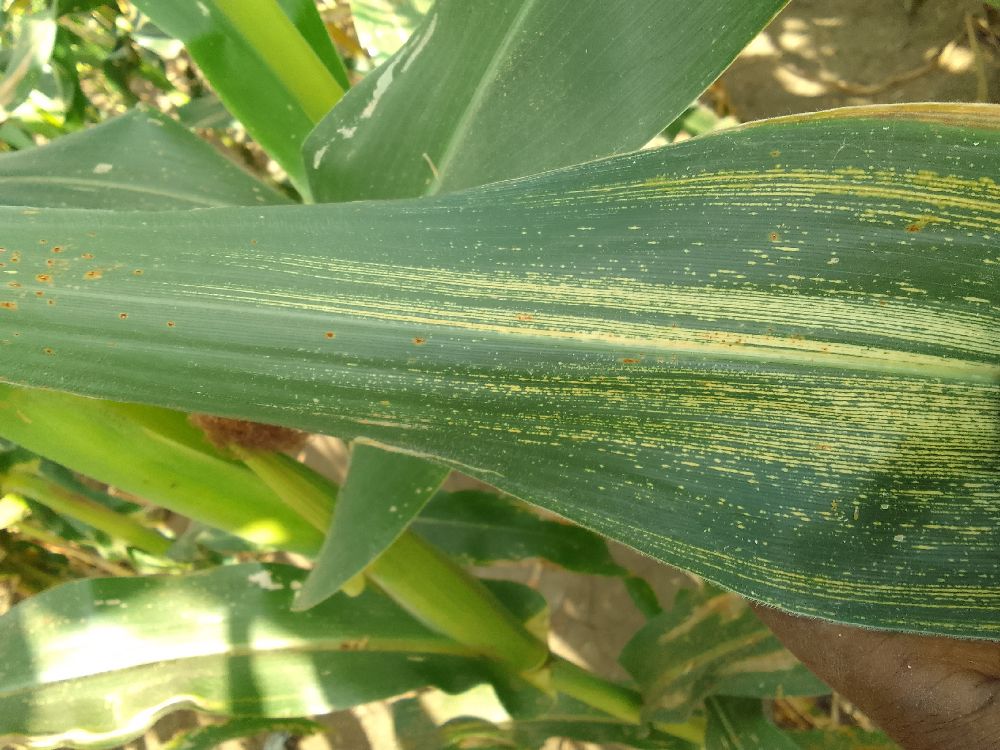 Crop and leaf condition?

maize, maize streak virus
